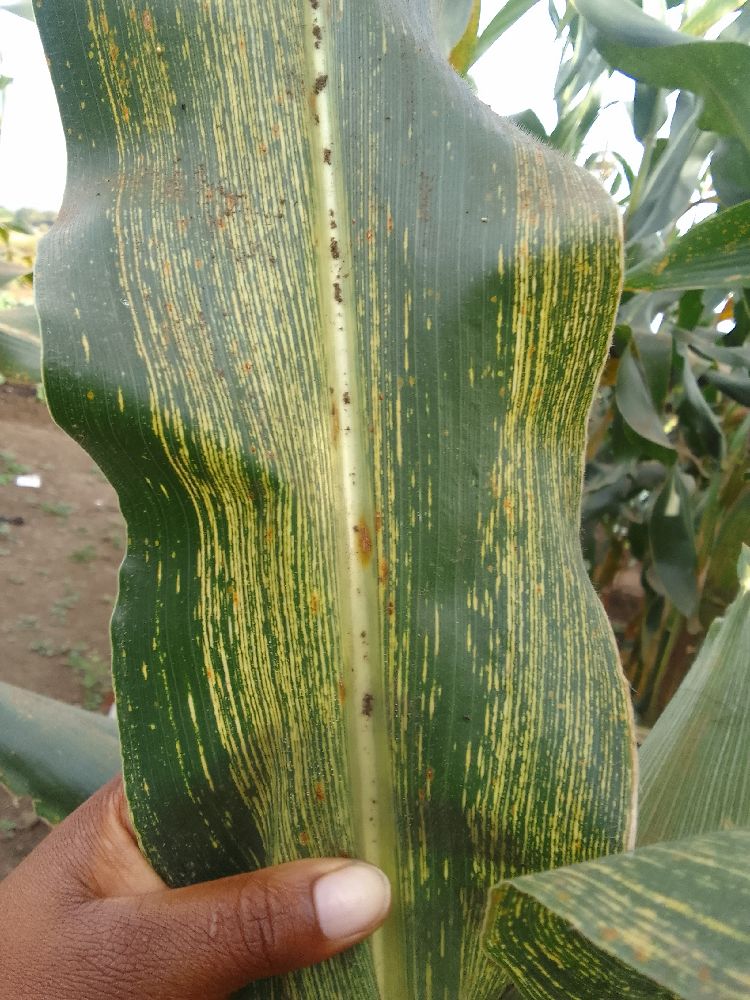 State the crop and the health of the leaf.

maize, maize streak virus
